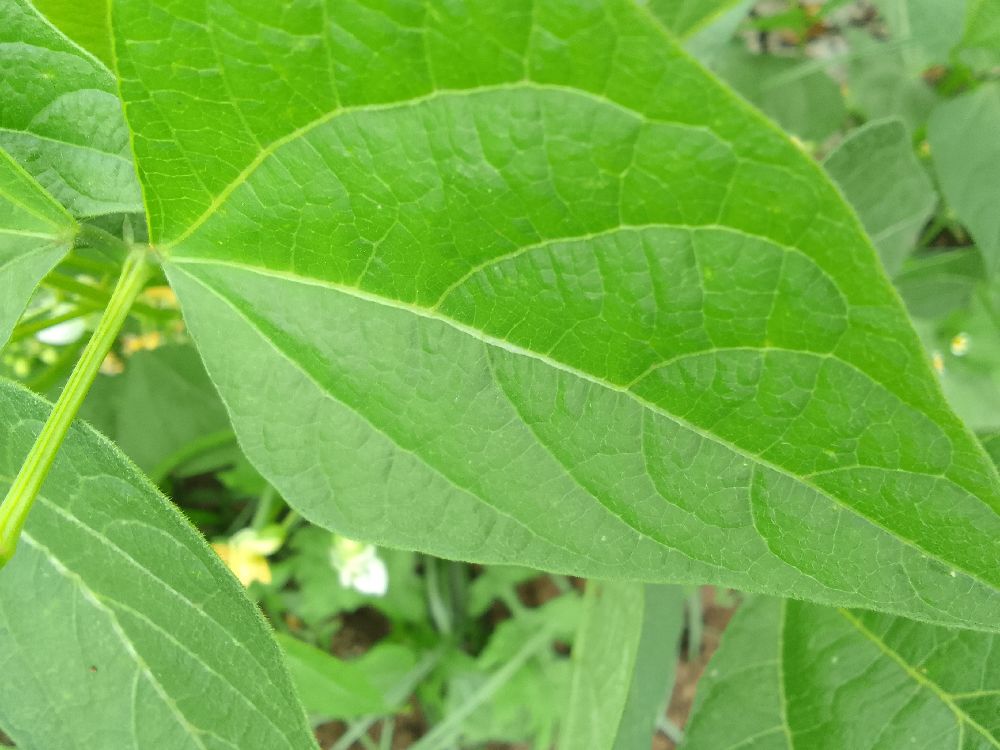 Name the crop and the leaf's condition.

common bean, healthy
